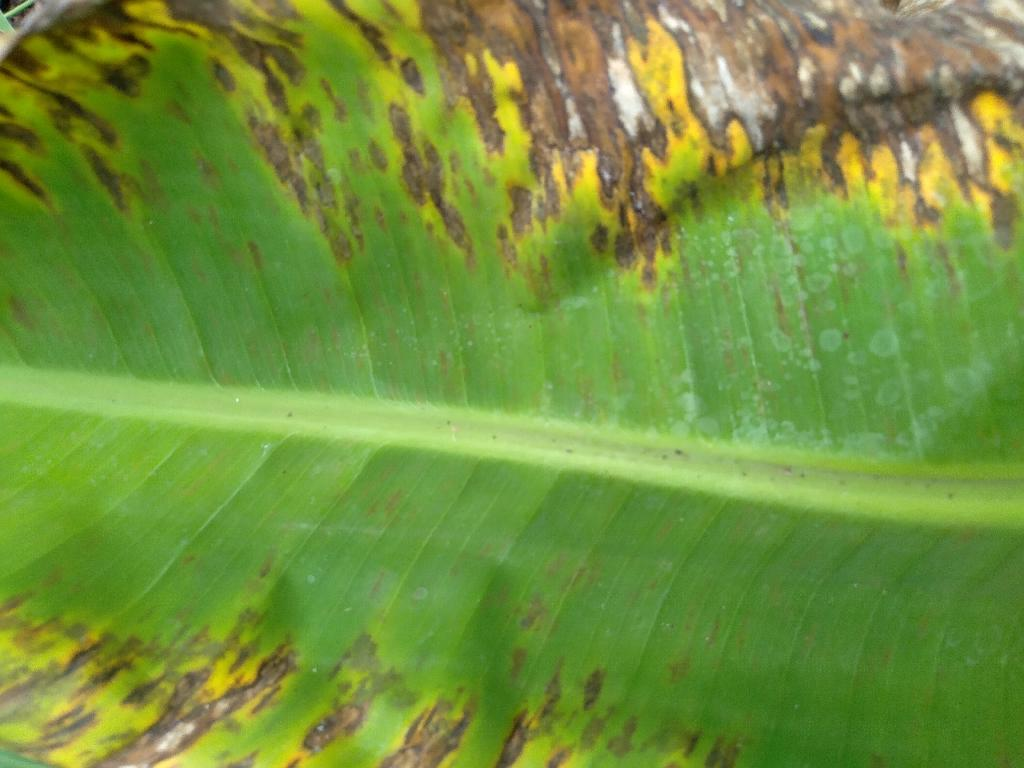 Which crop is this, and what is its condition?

banana, black sigatoka
